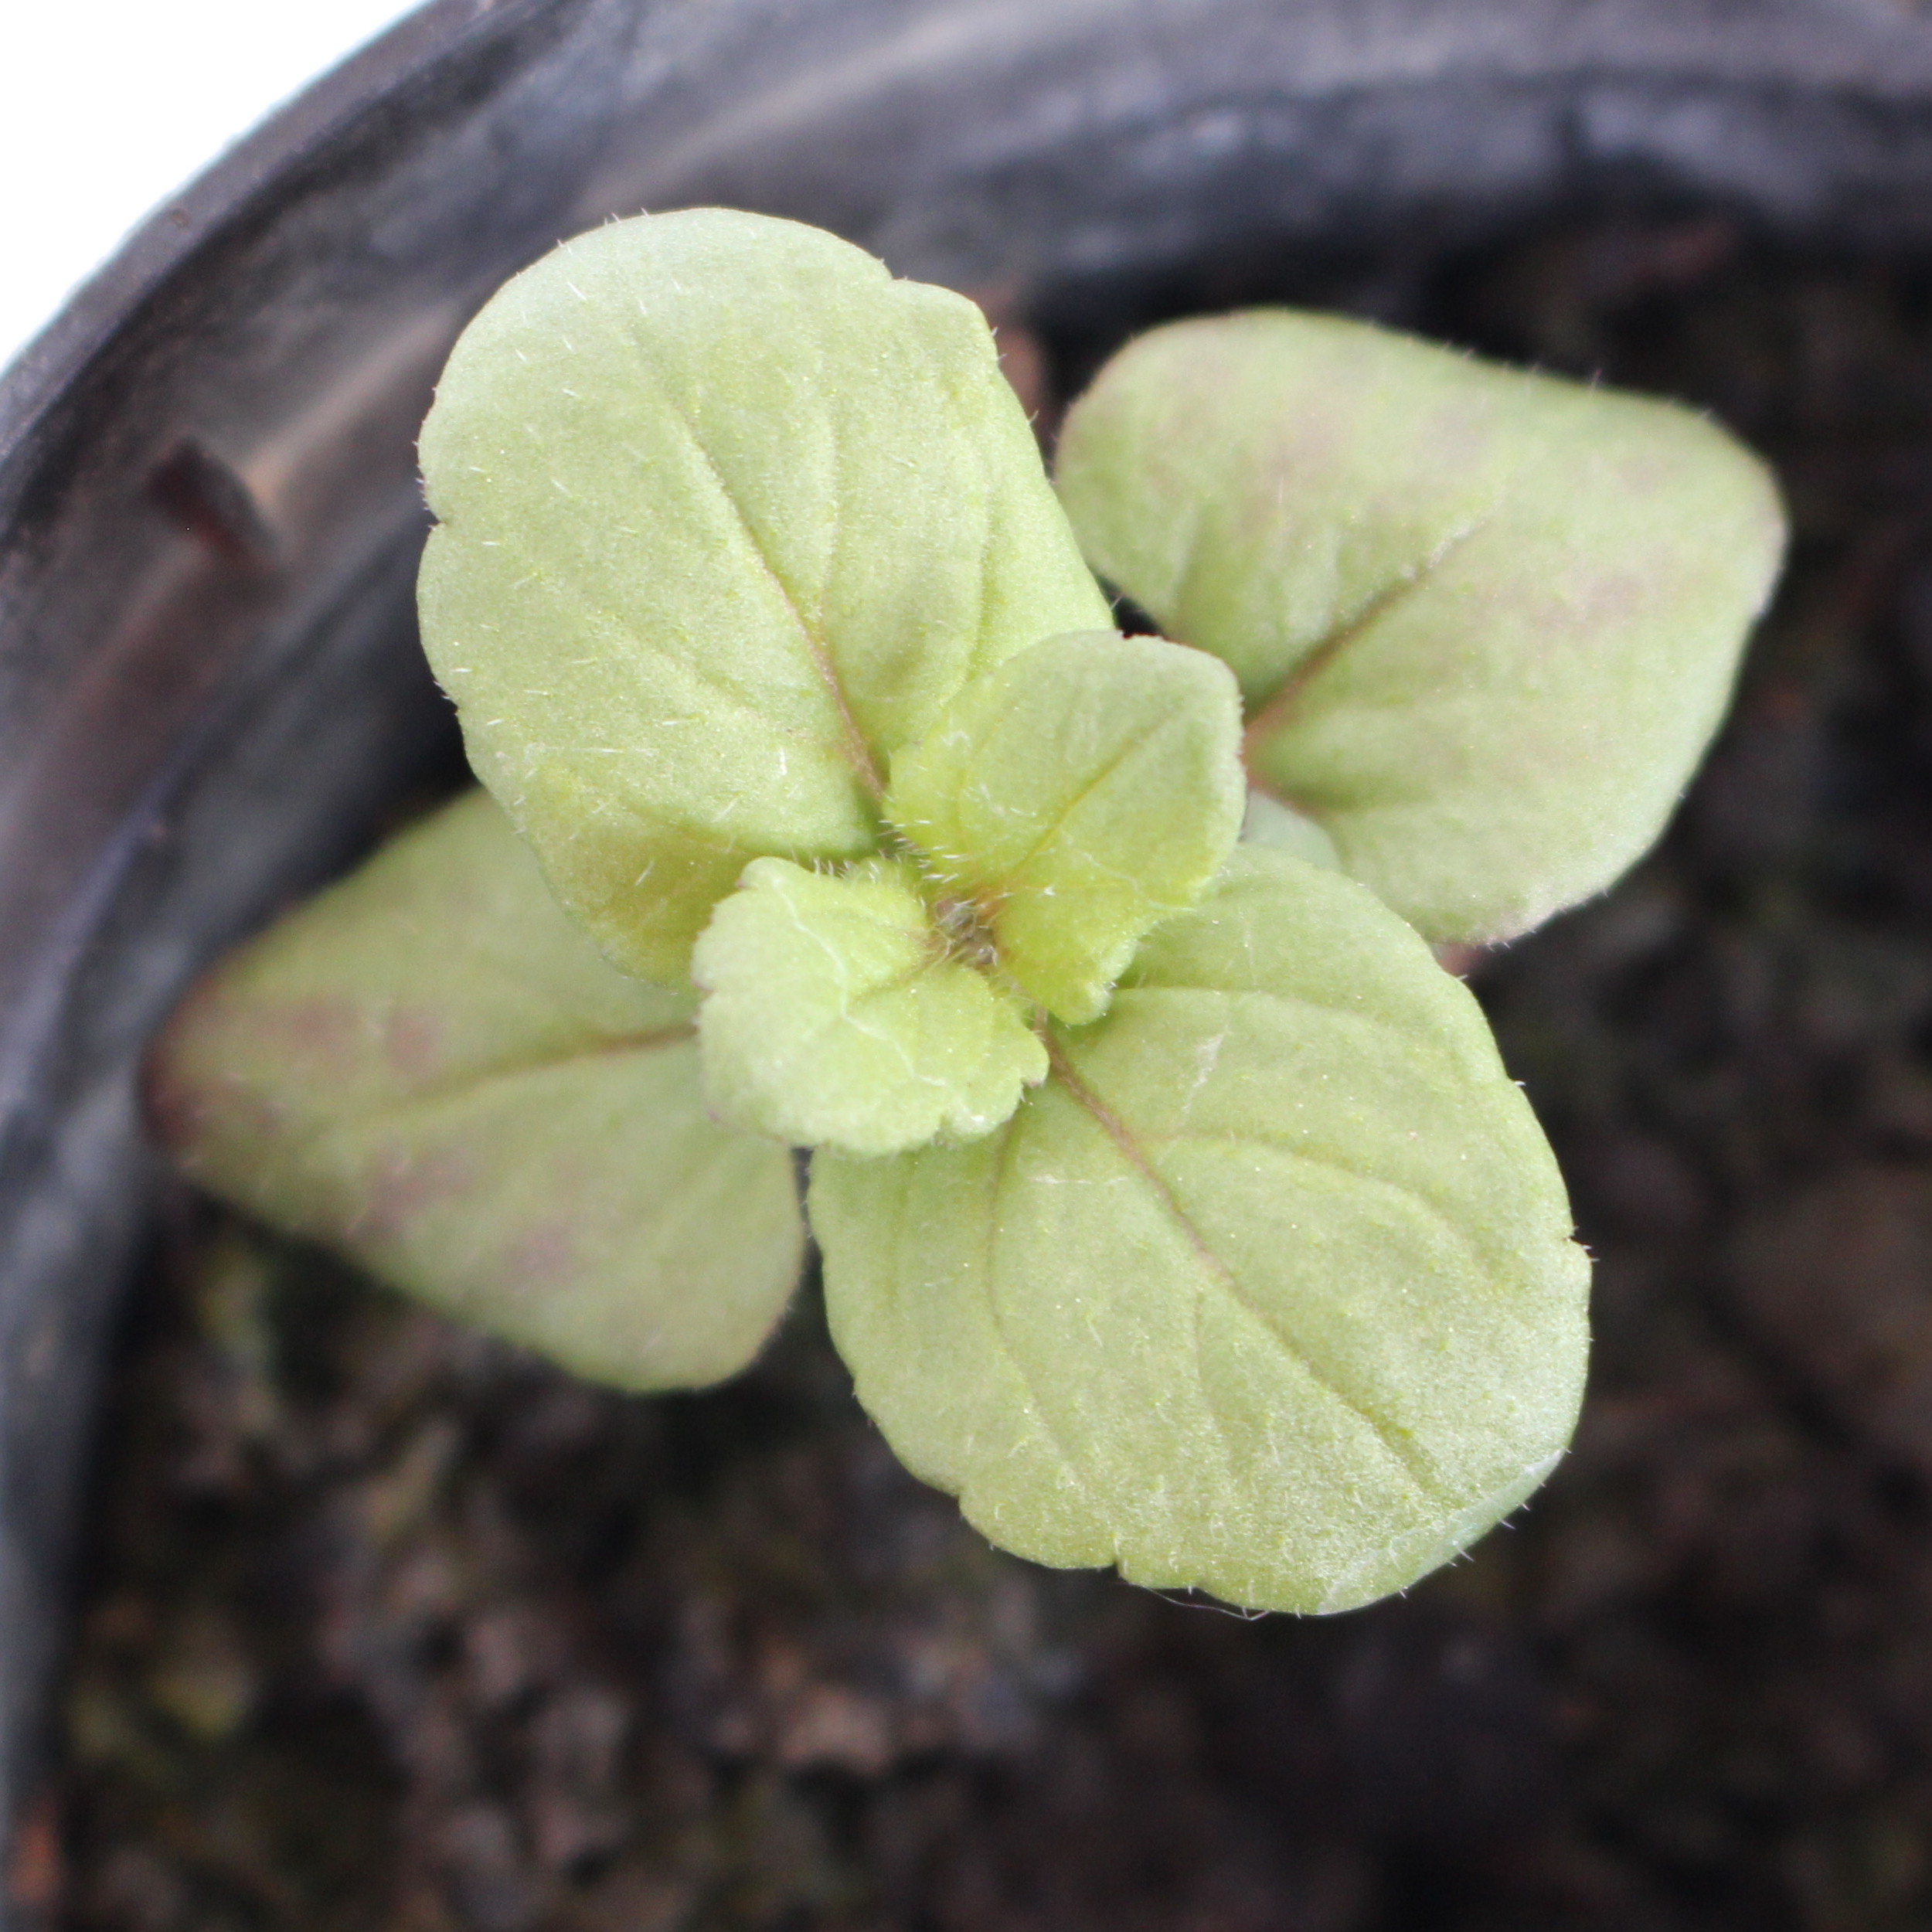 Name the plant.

Veronica persica
